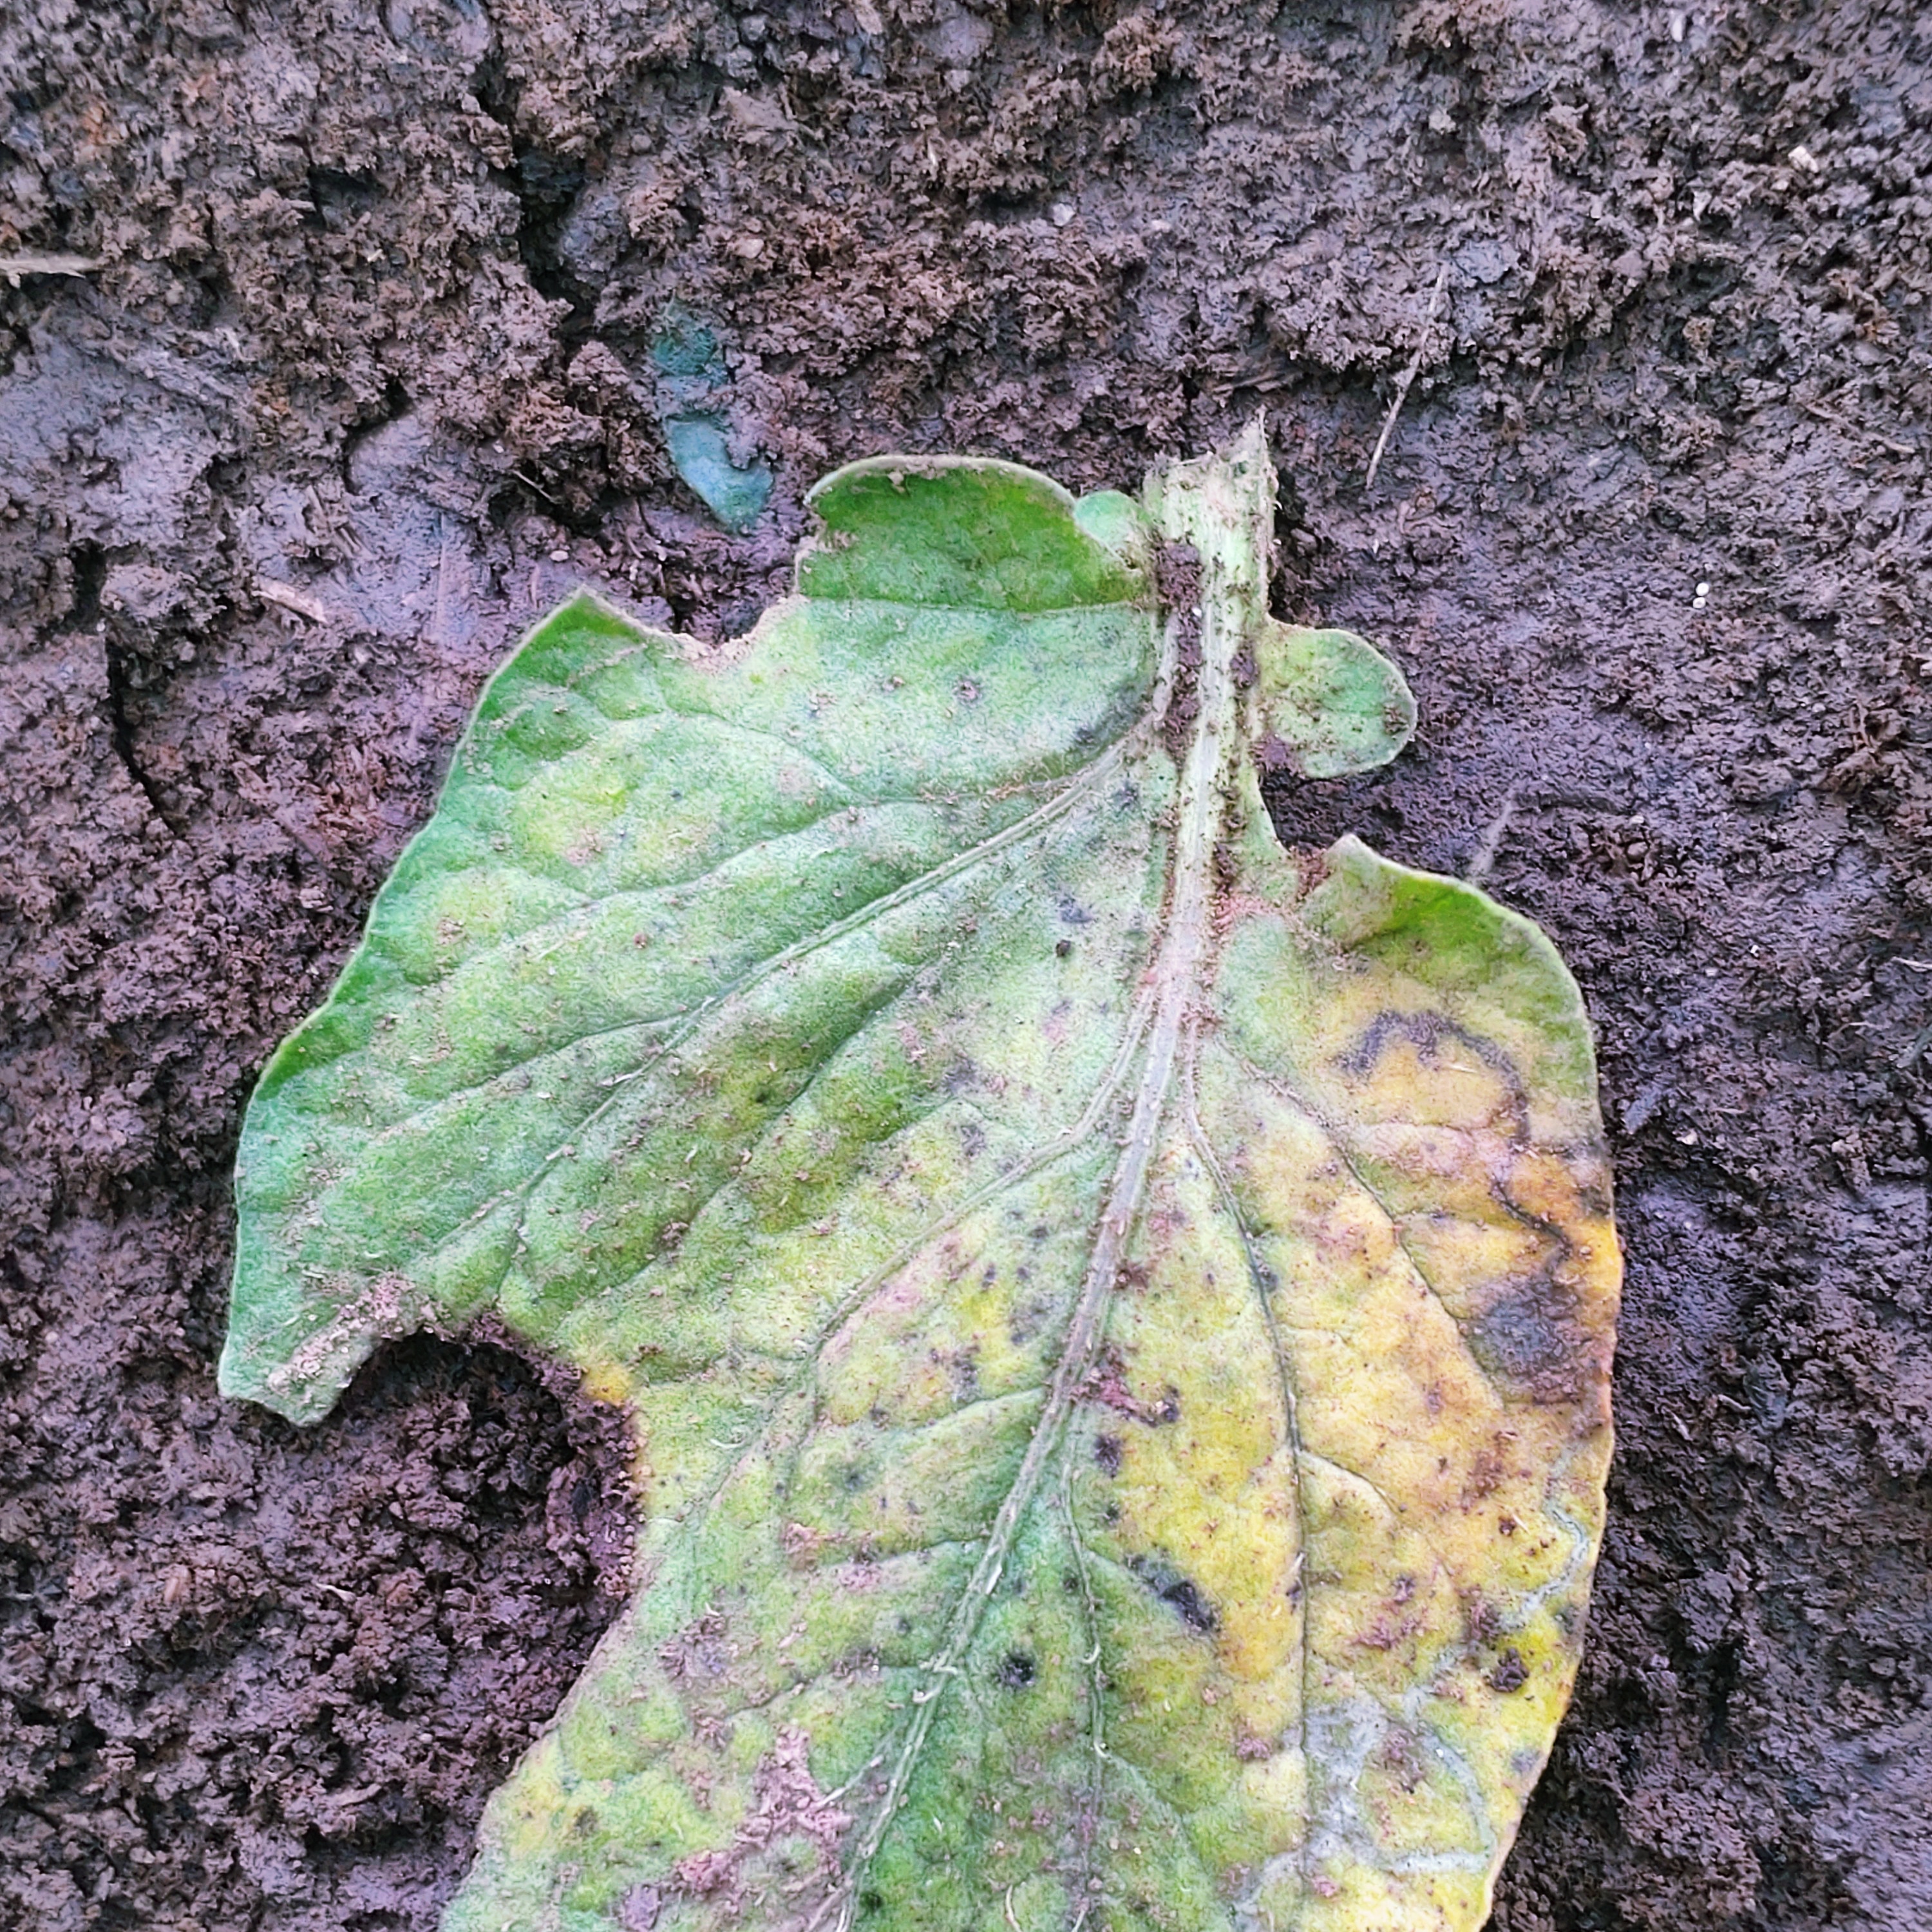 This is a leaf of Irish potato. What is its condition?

late blight
